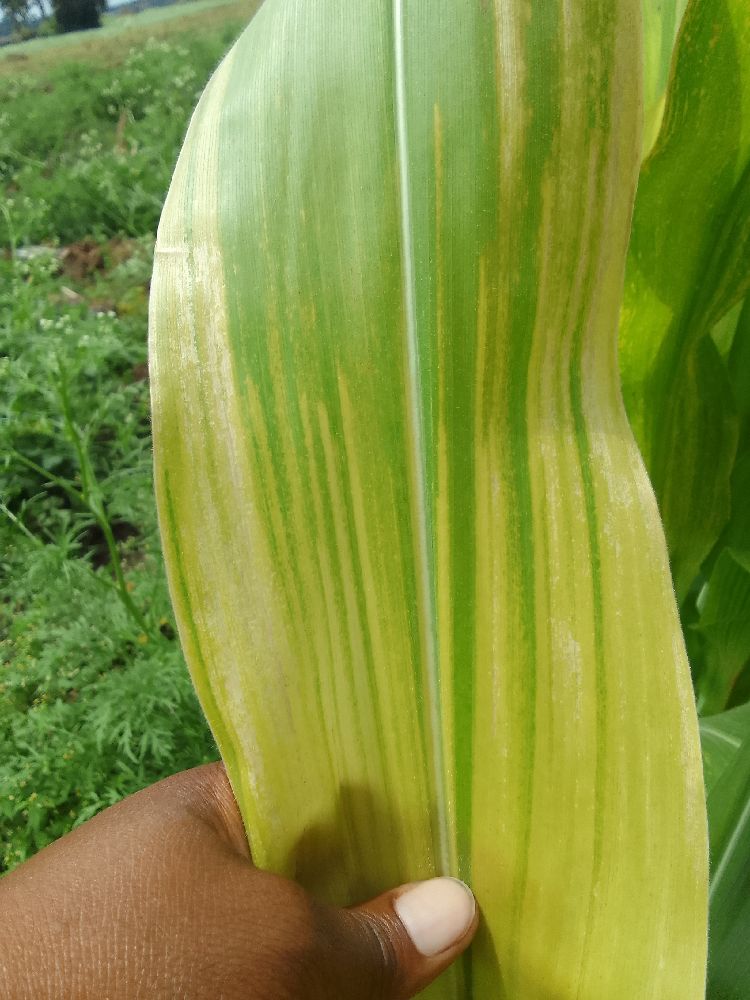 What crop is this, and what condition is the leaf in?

maize, maize lethal necrosis
